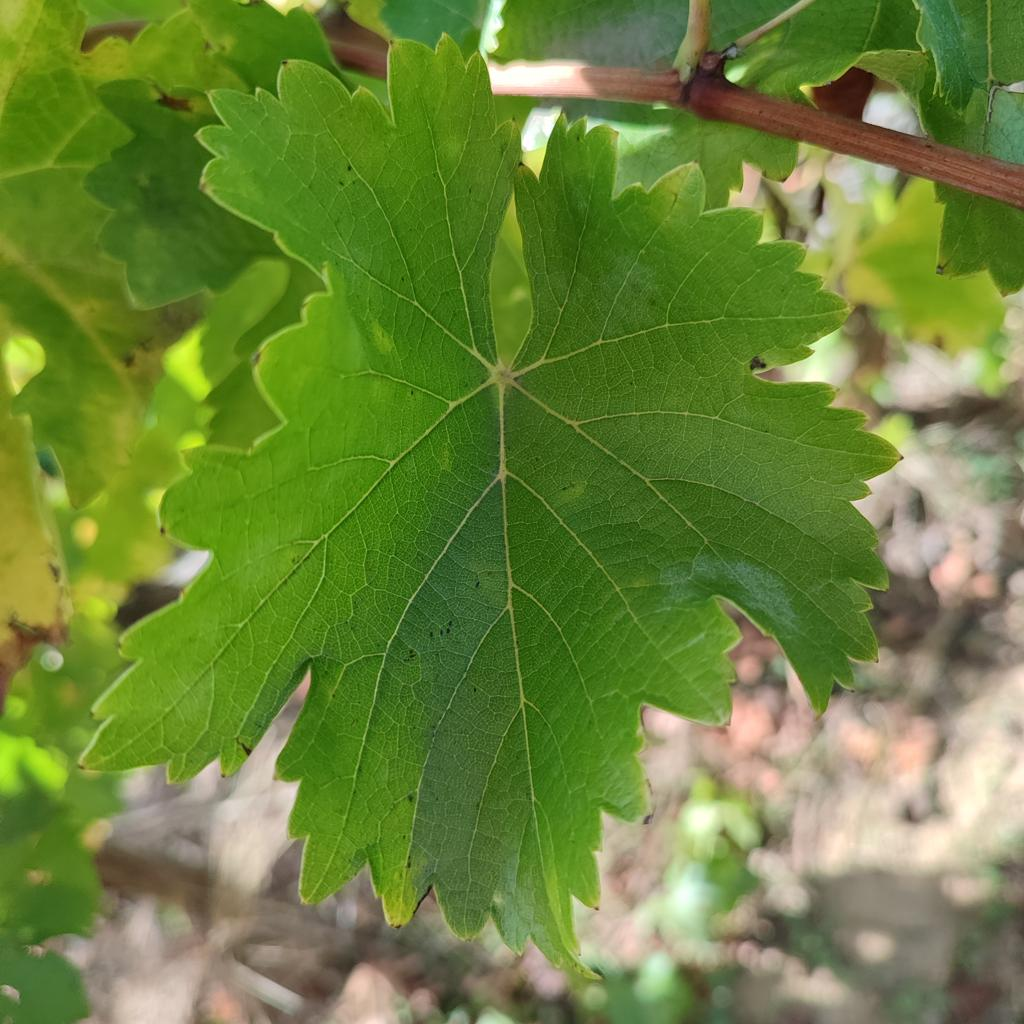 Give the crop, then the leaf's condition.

grapevine, powdery mildew
